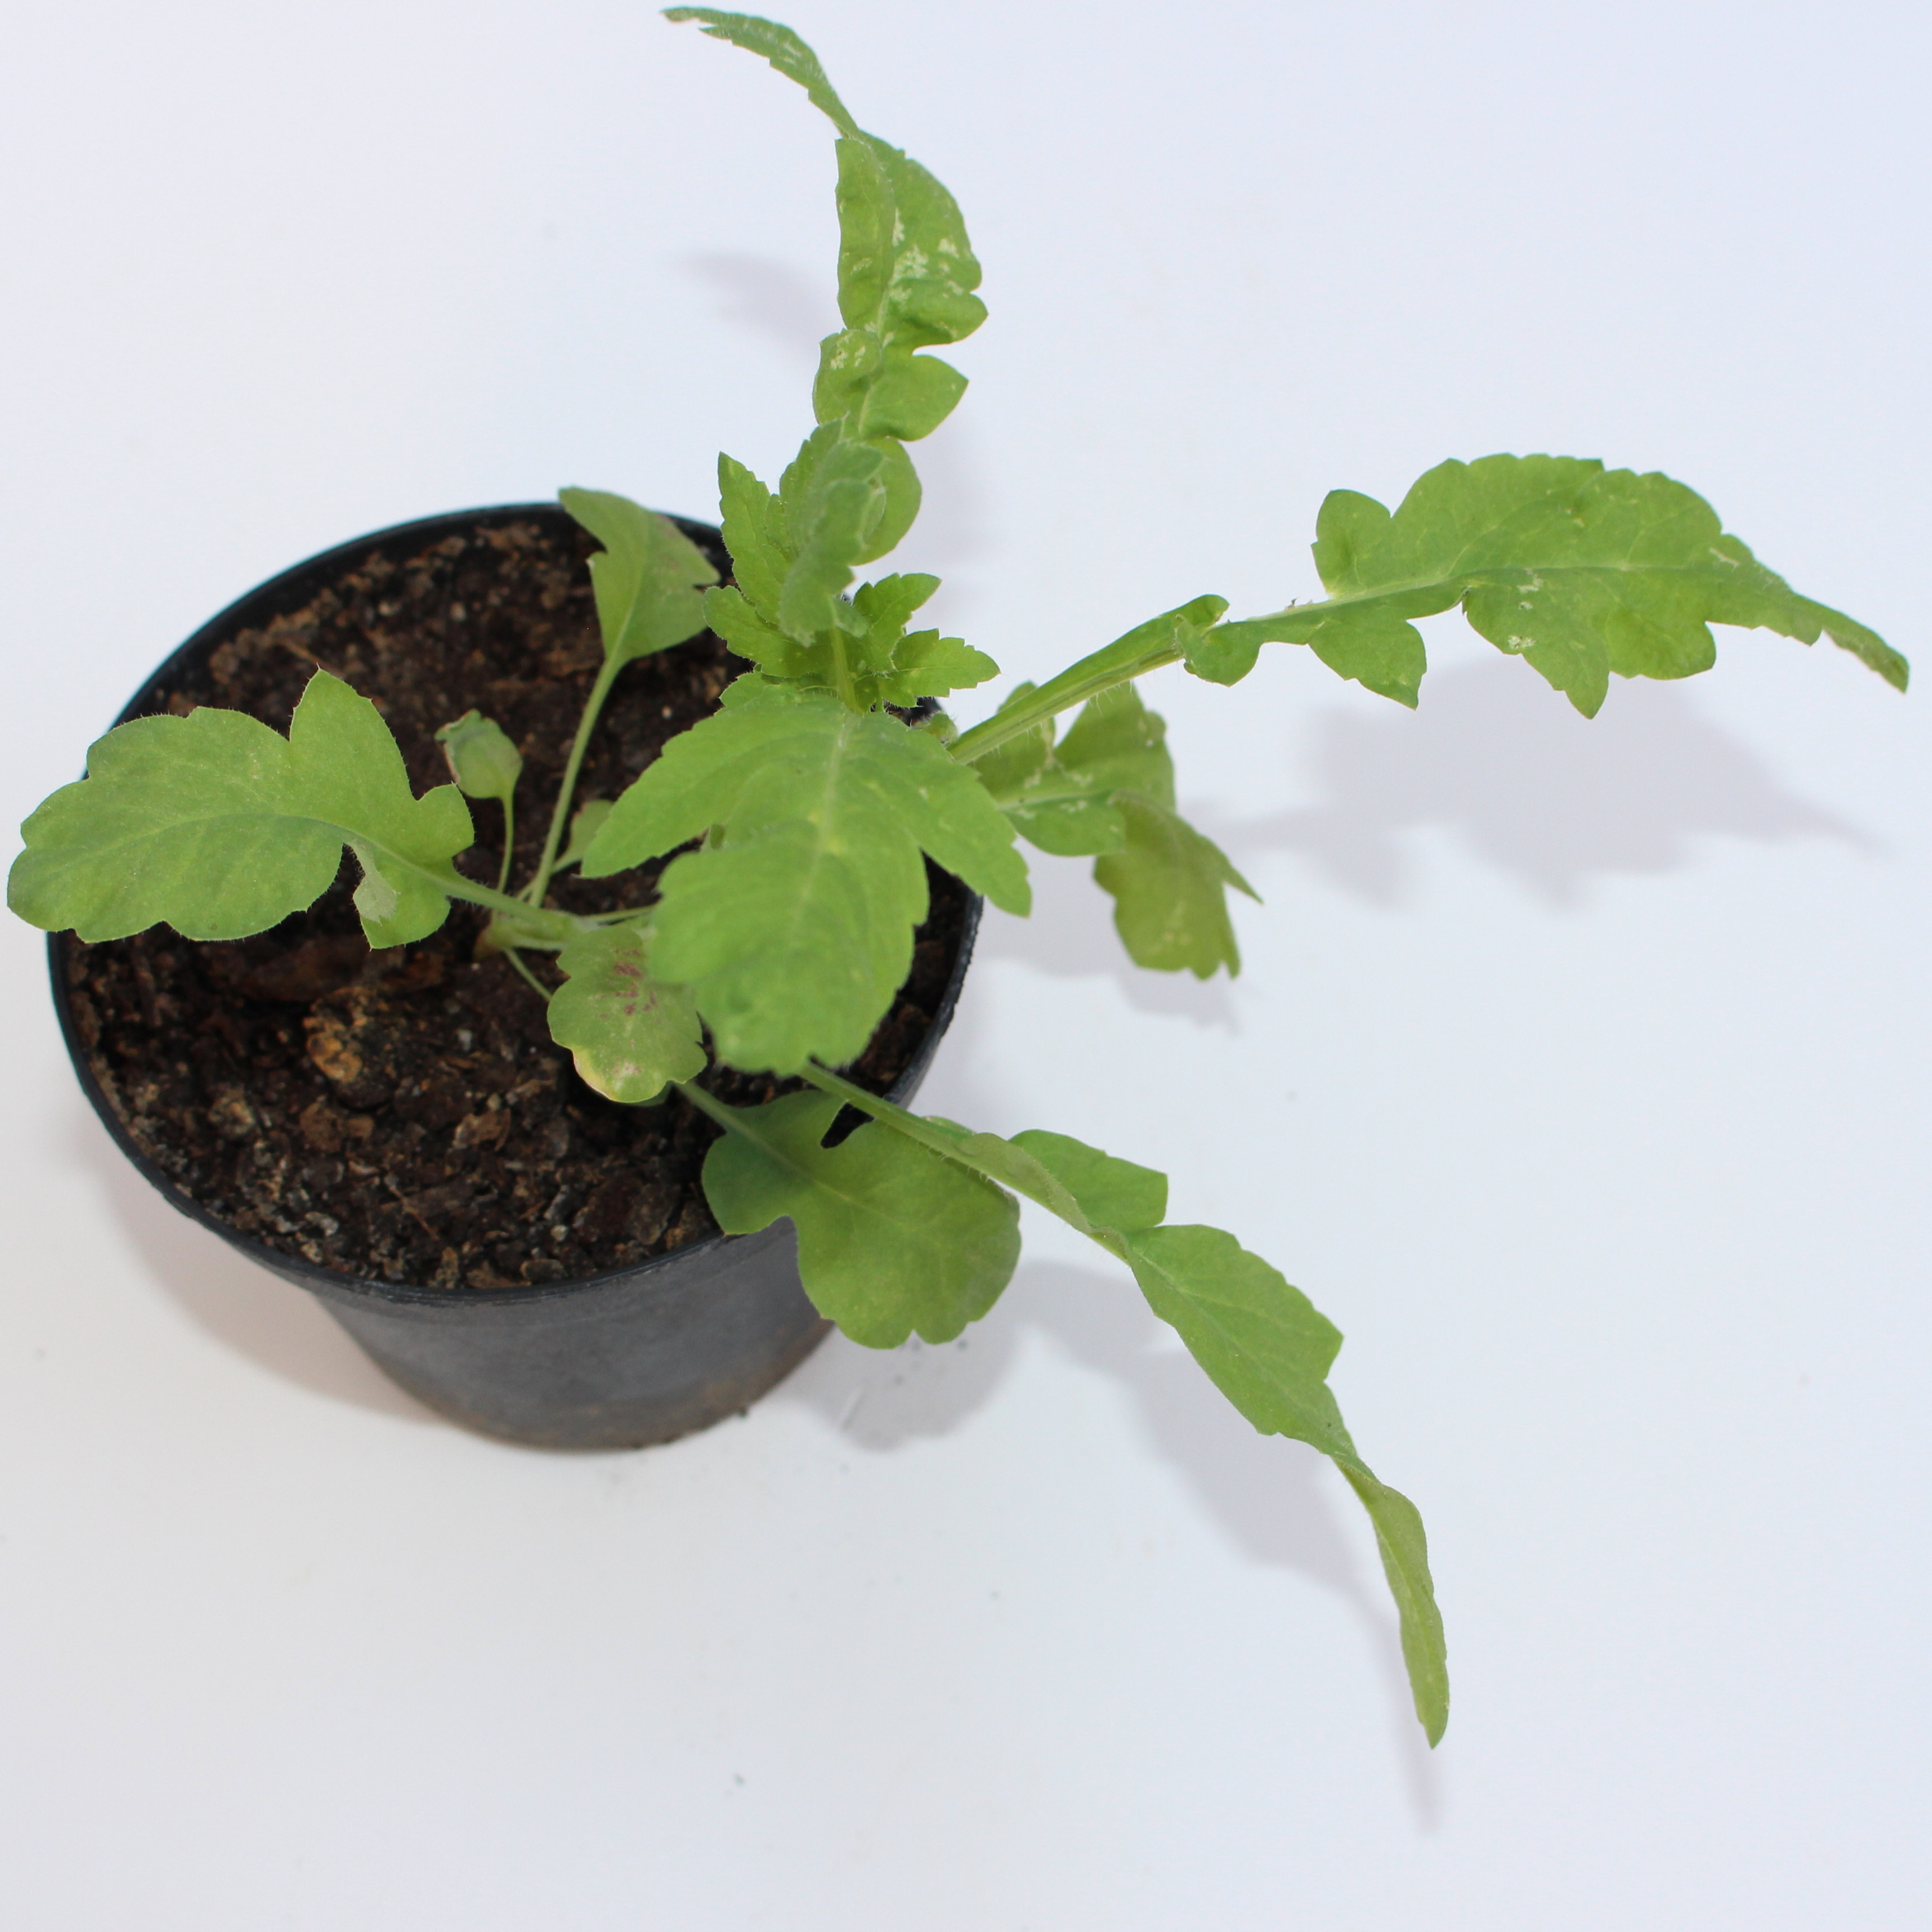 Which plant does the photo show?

Papaver rhoeas
